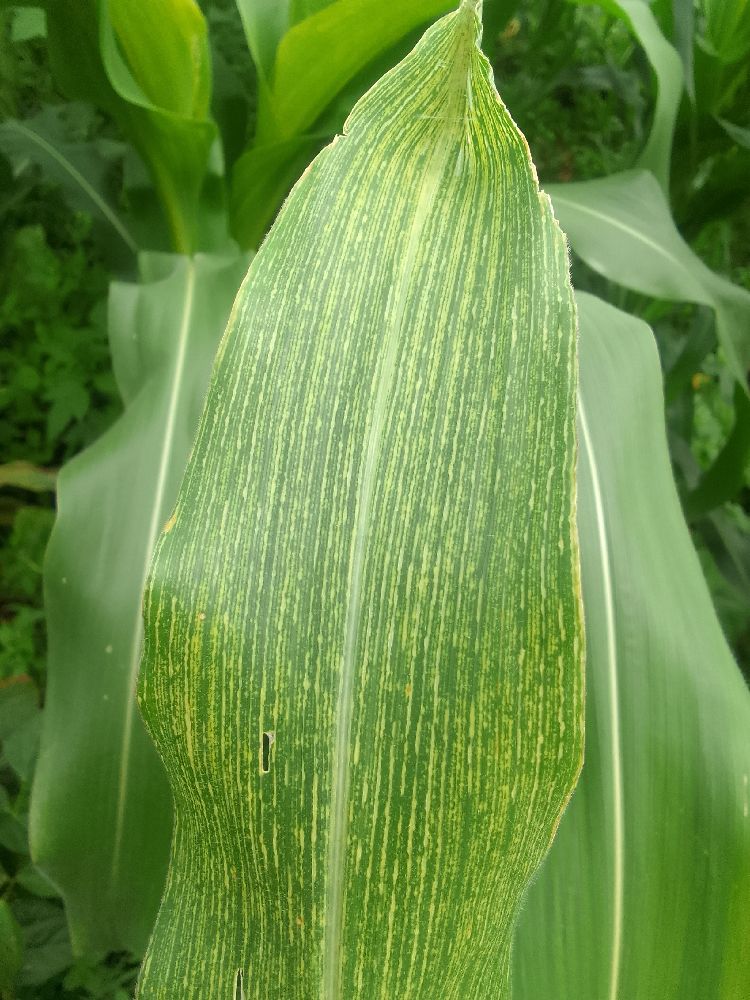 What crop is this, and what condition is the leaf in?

maize, maize streak virus
